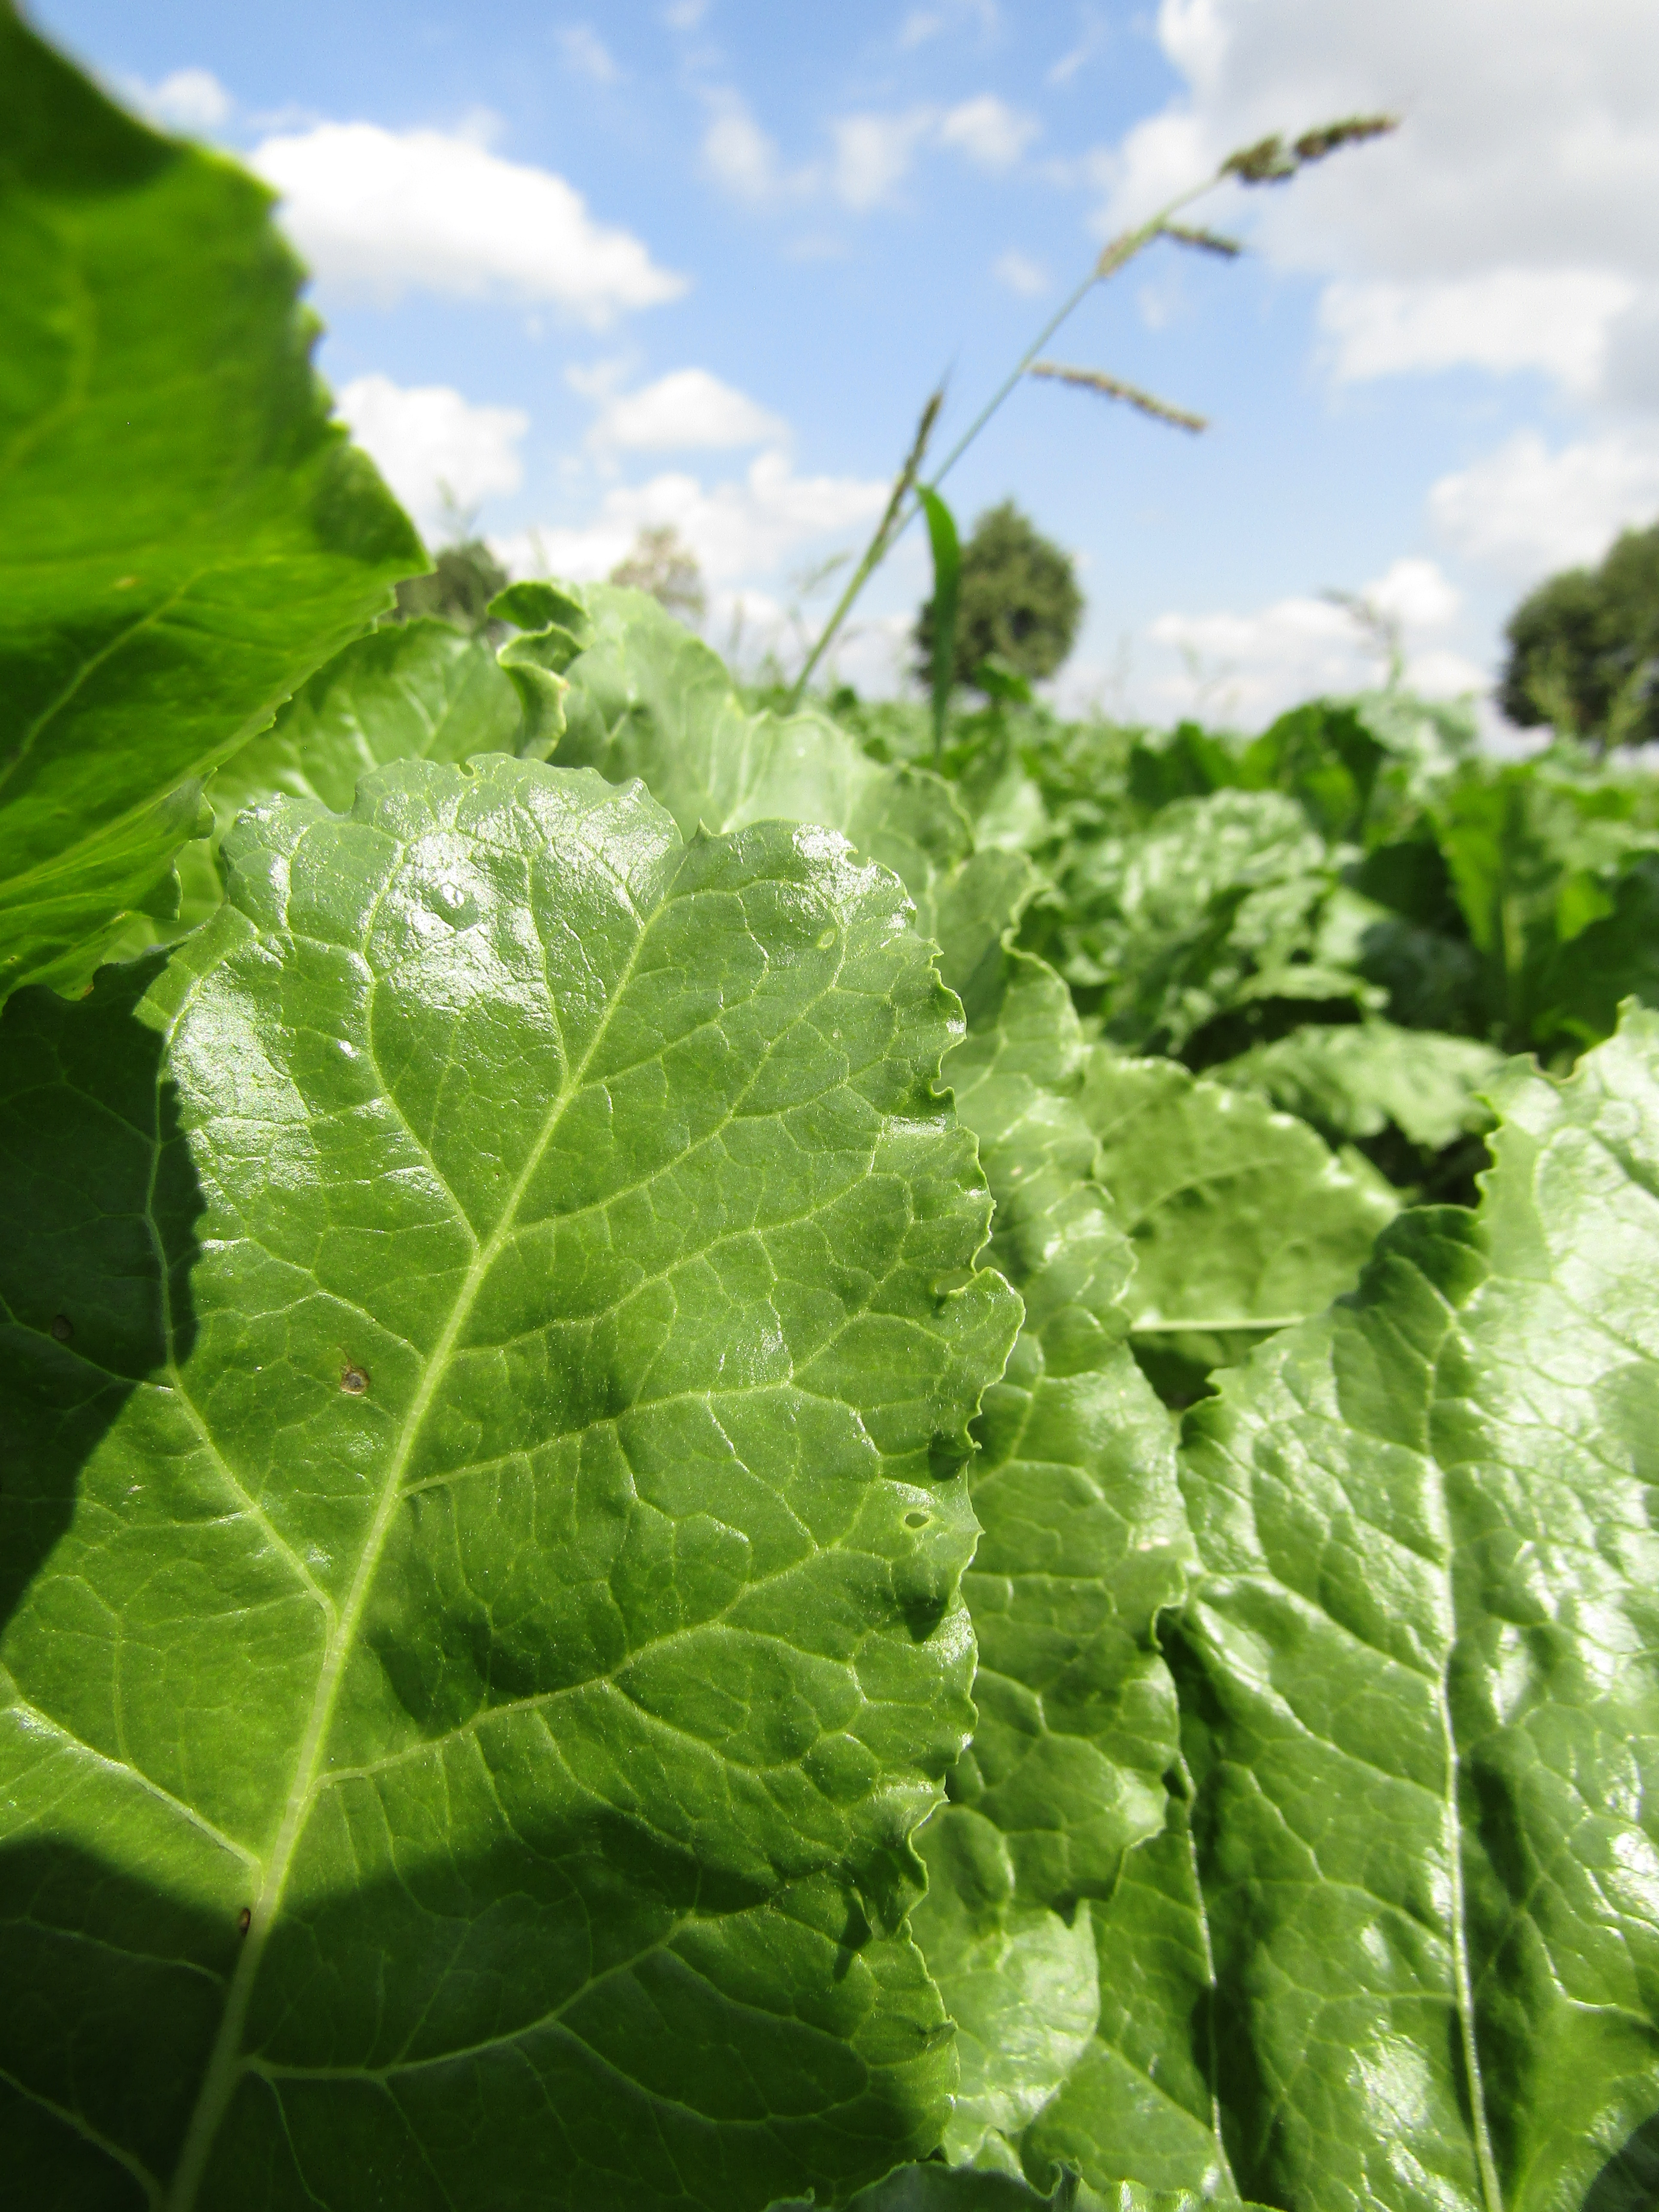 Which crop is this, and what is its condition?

beet, cercospora
